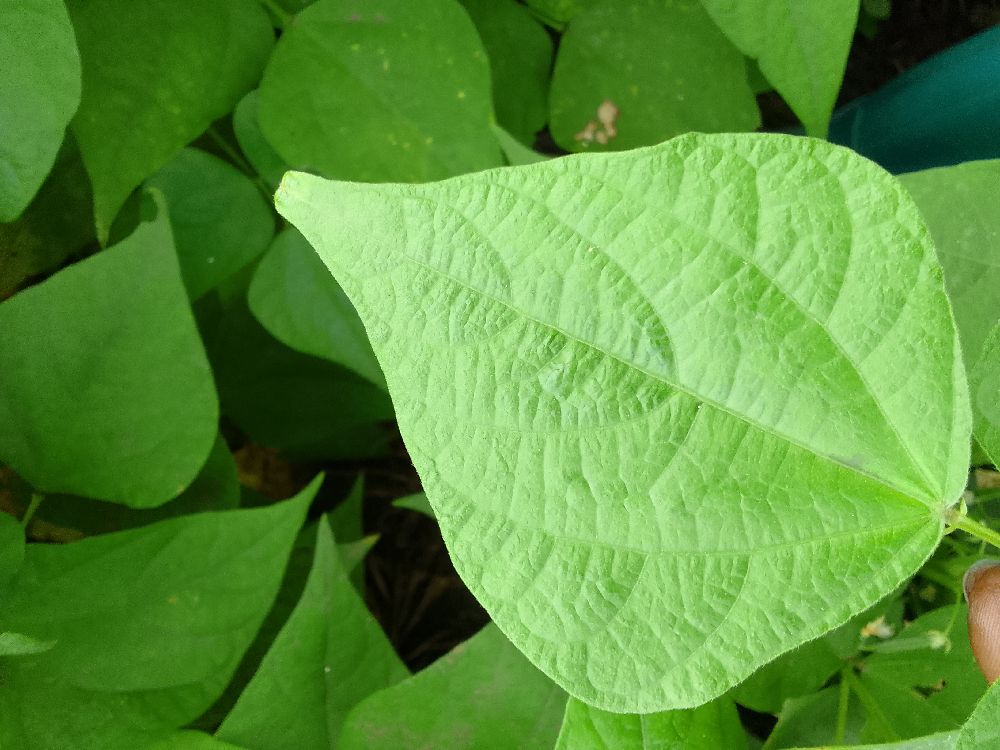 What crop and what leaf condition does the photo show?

common bean, healthy
